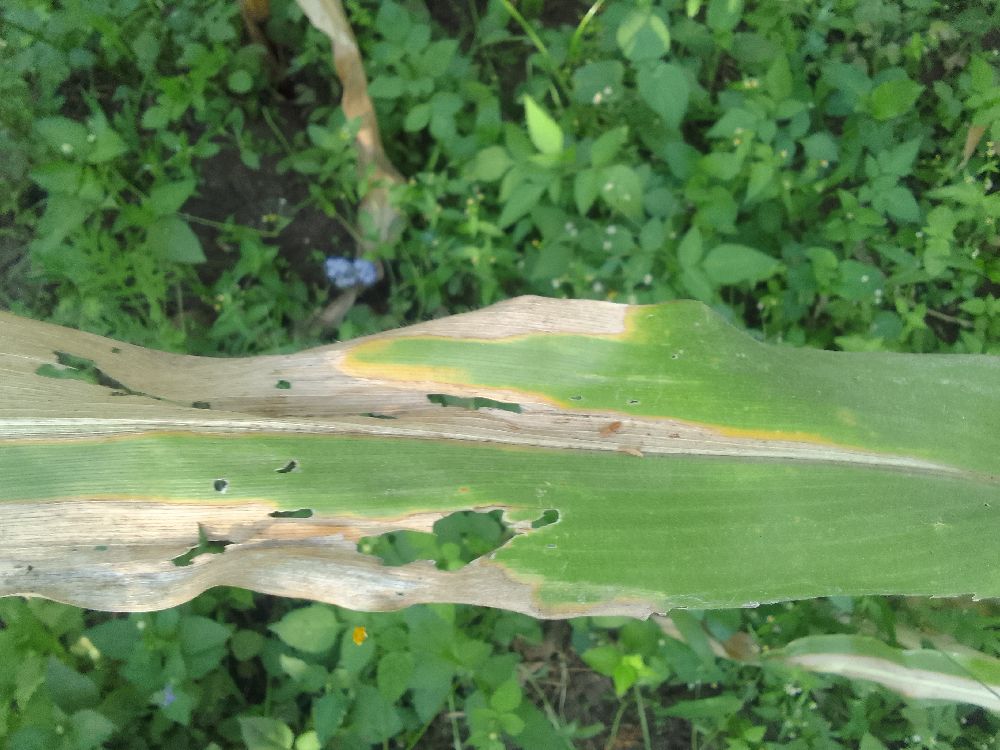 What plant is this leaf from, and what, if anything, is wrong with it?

maize, maize lethal necrosis
